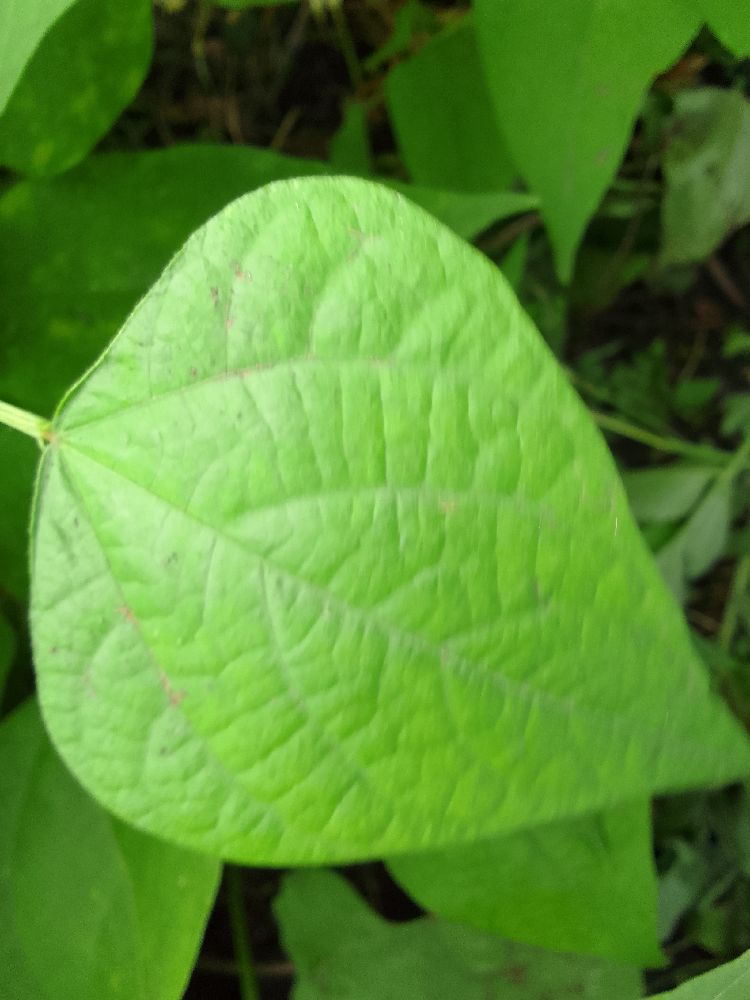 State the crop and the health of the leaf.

common bean, healthy
